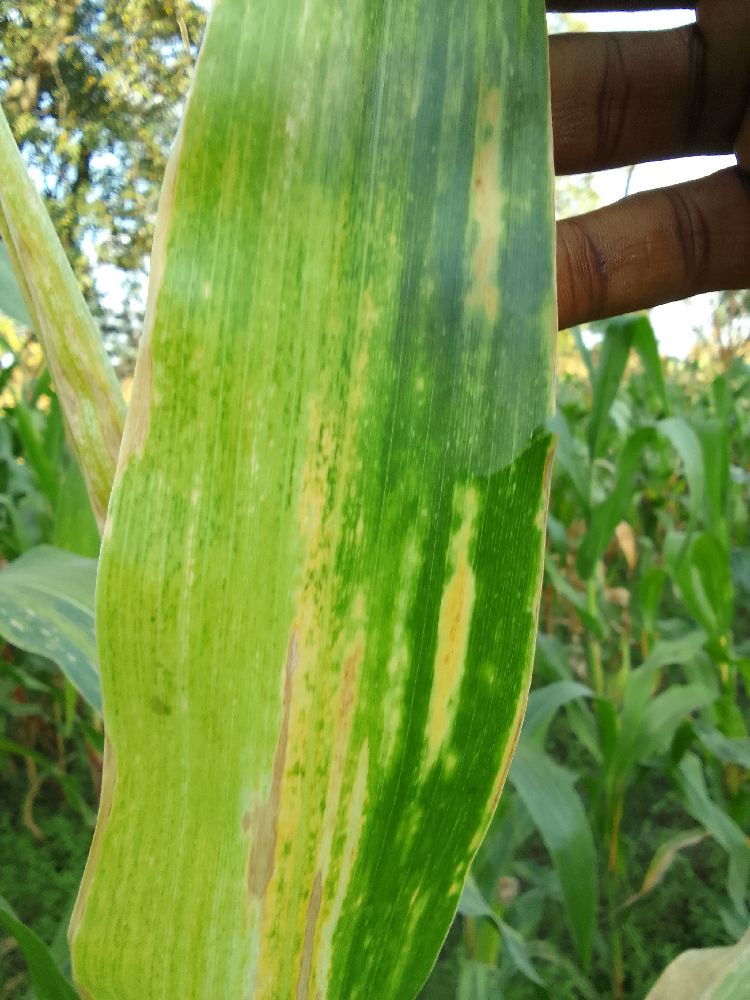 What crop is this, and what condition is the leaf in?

maize, maize lethal necrosis
